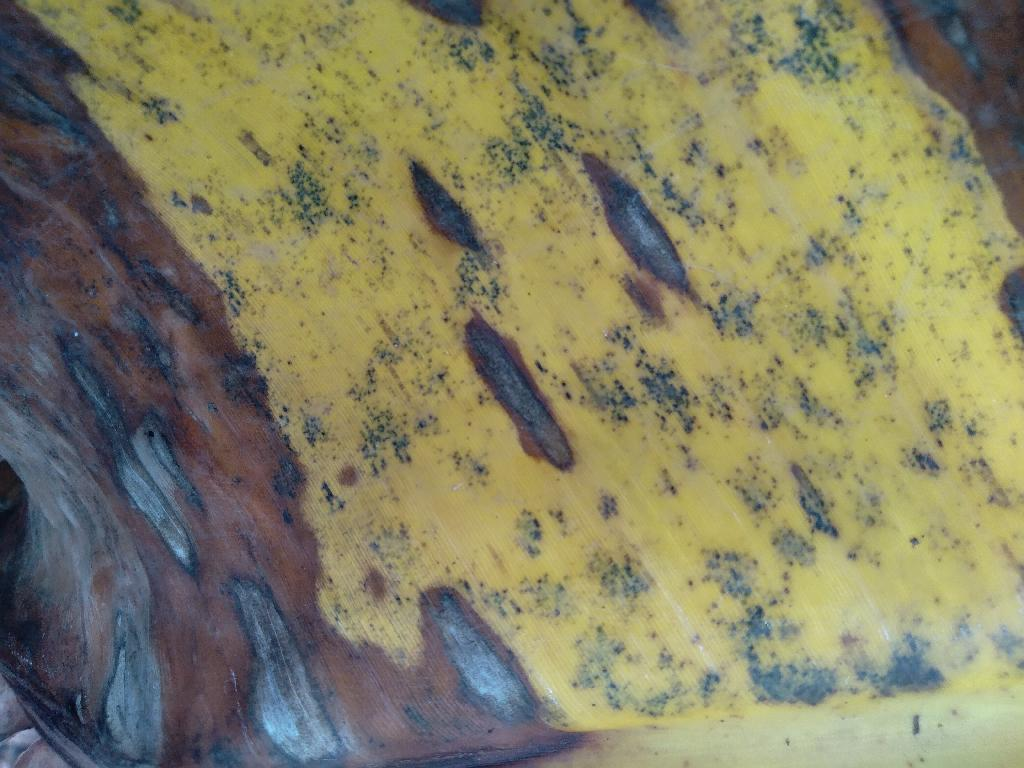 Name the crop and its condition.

banana, black sigatoka
